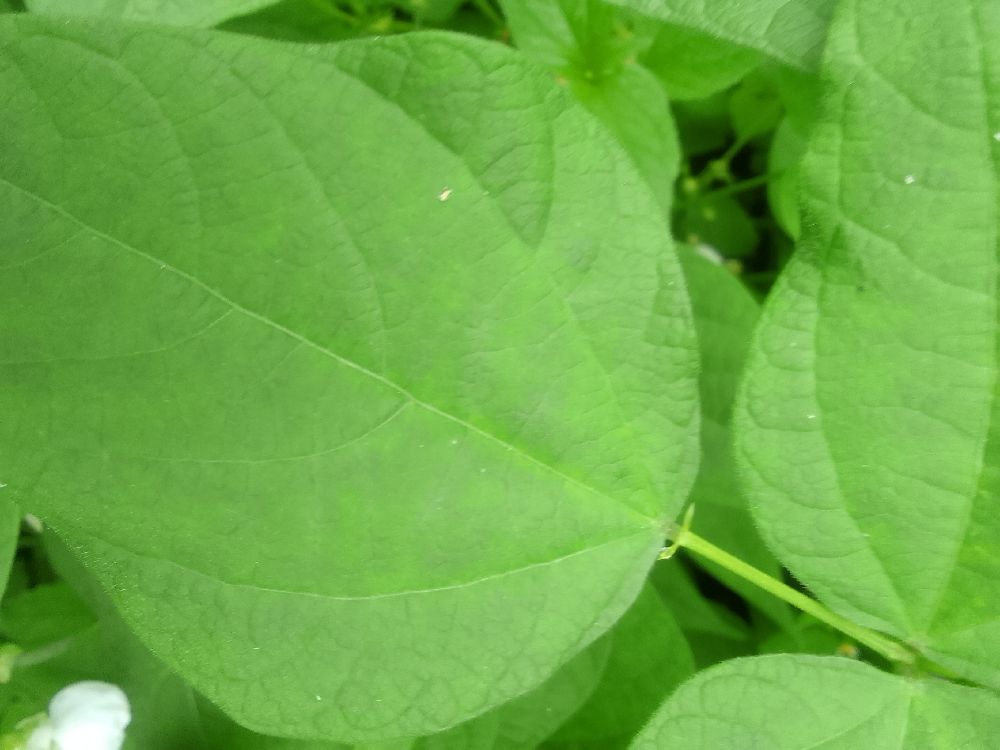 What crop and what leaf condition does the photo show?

common bean, healthy
